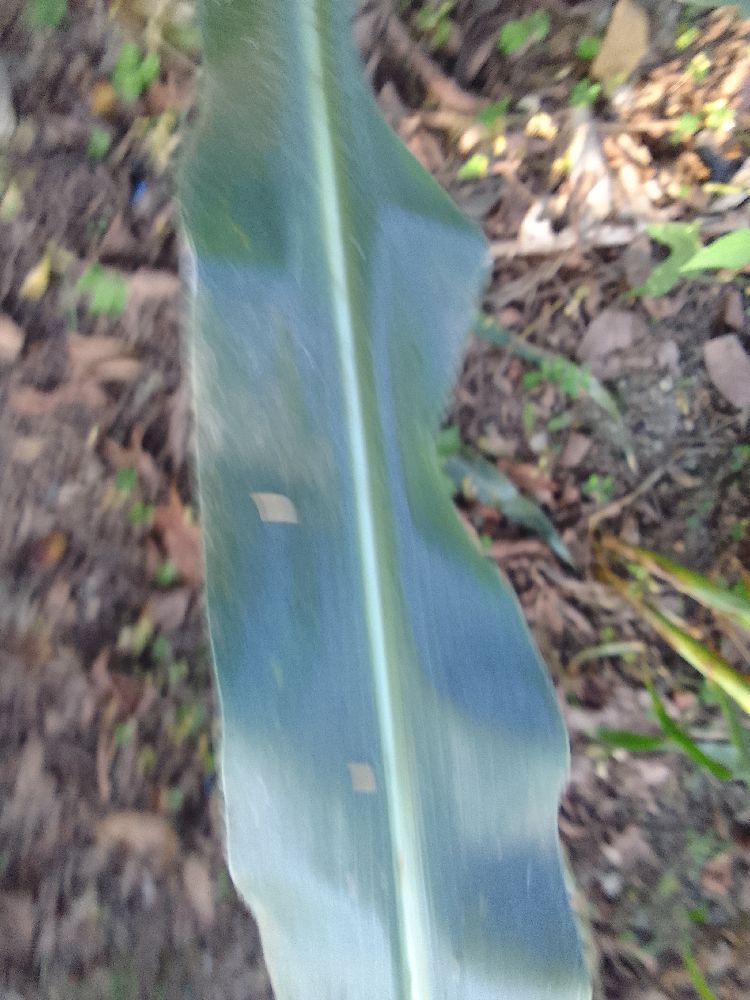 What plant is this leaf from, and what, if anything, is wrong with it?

maize, healthy
